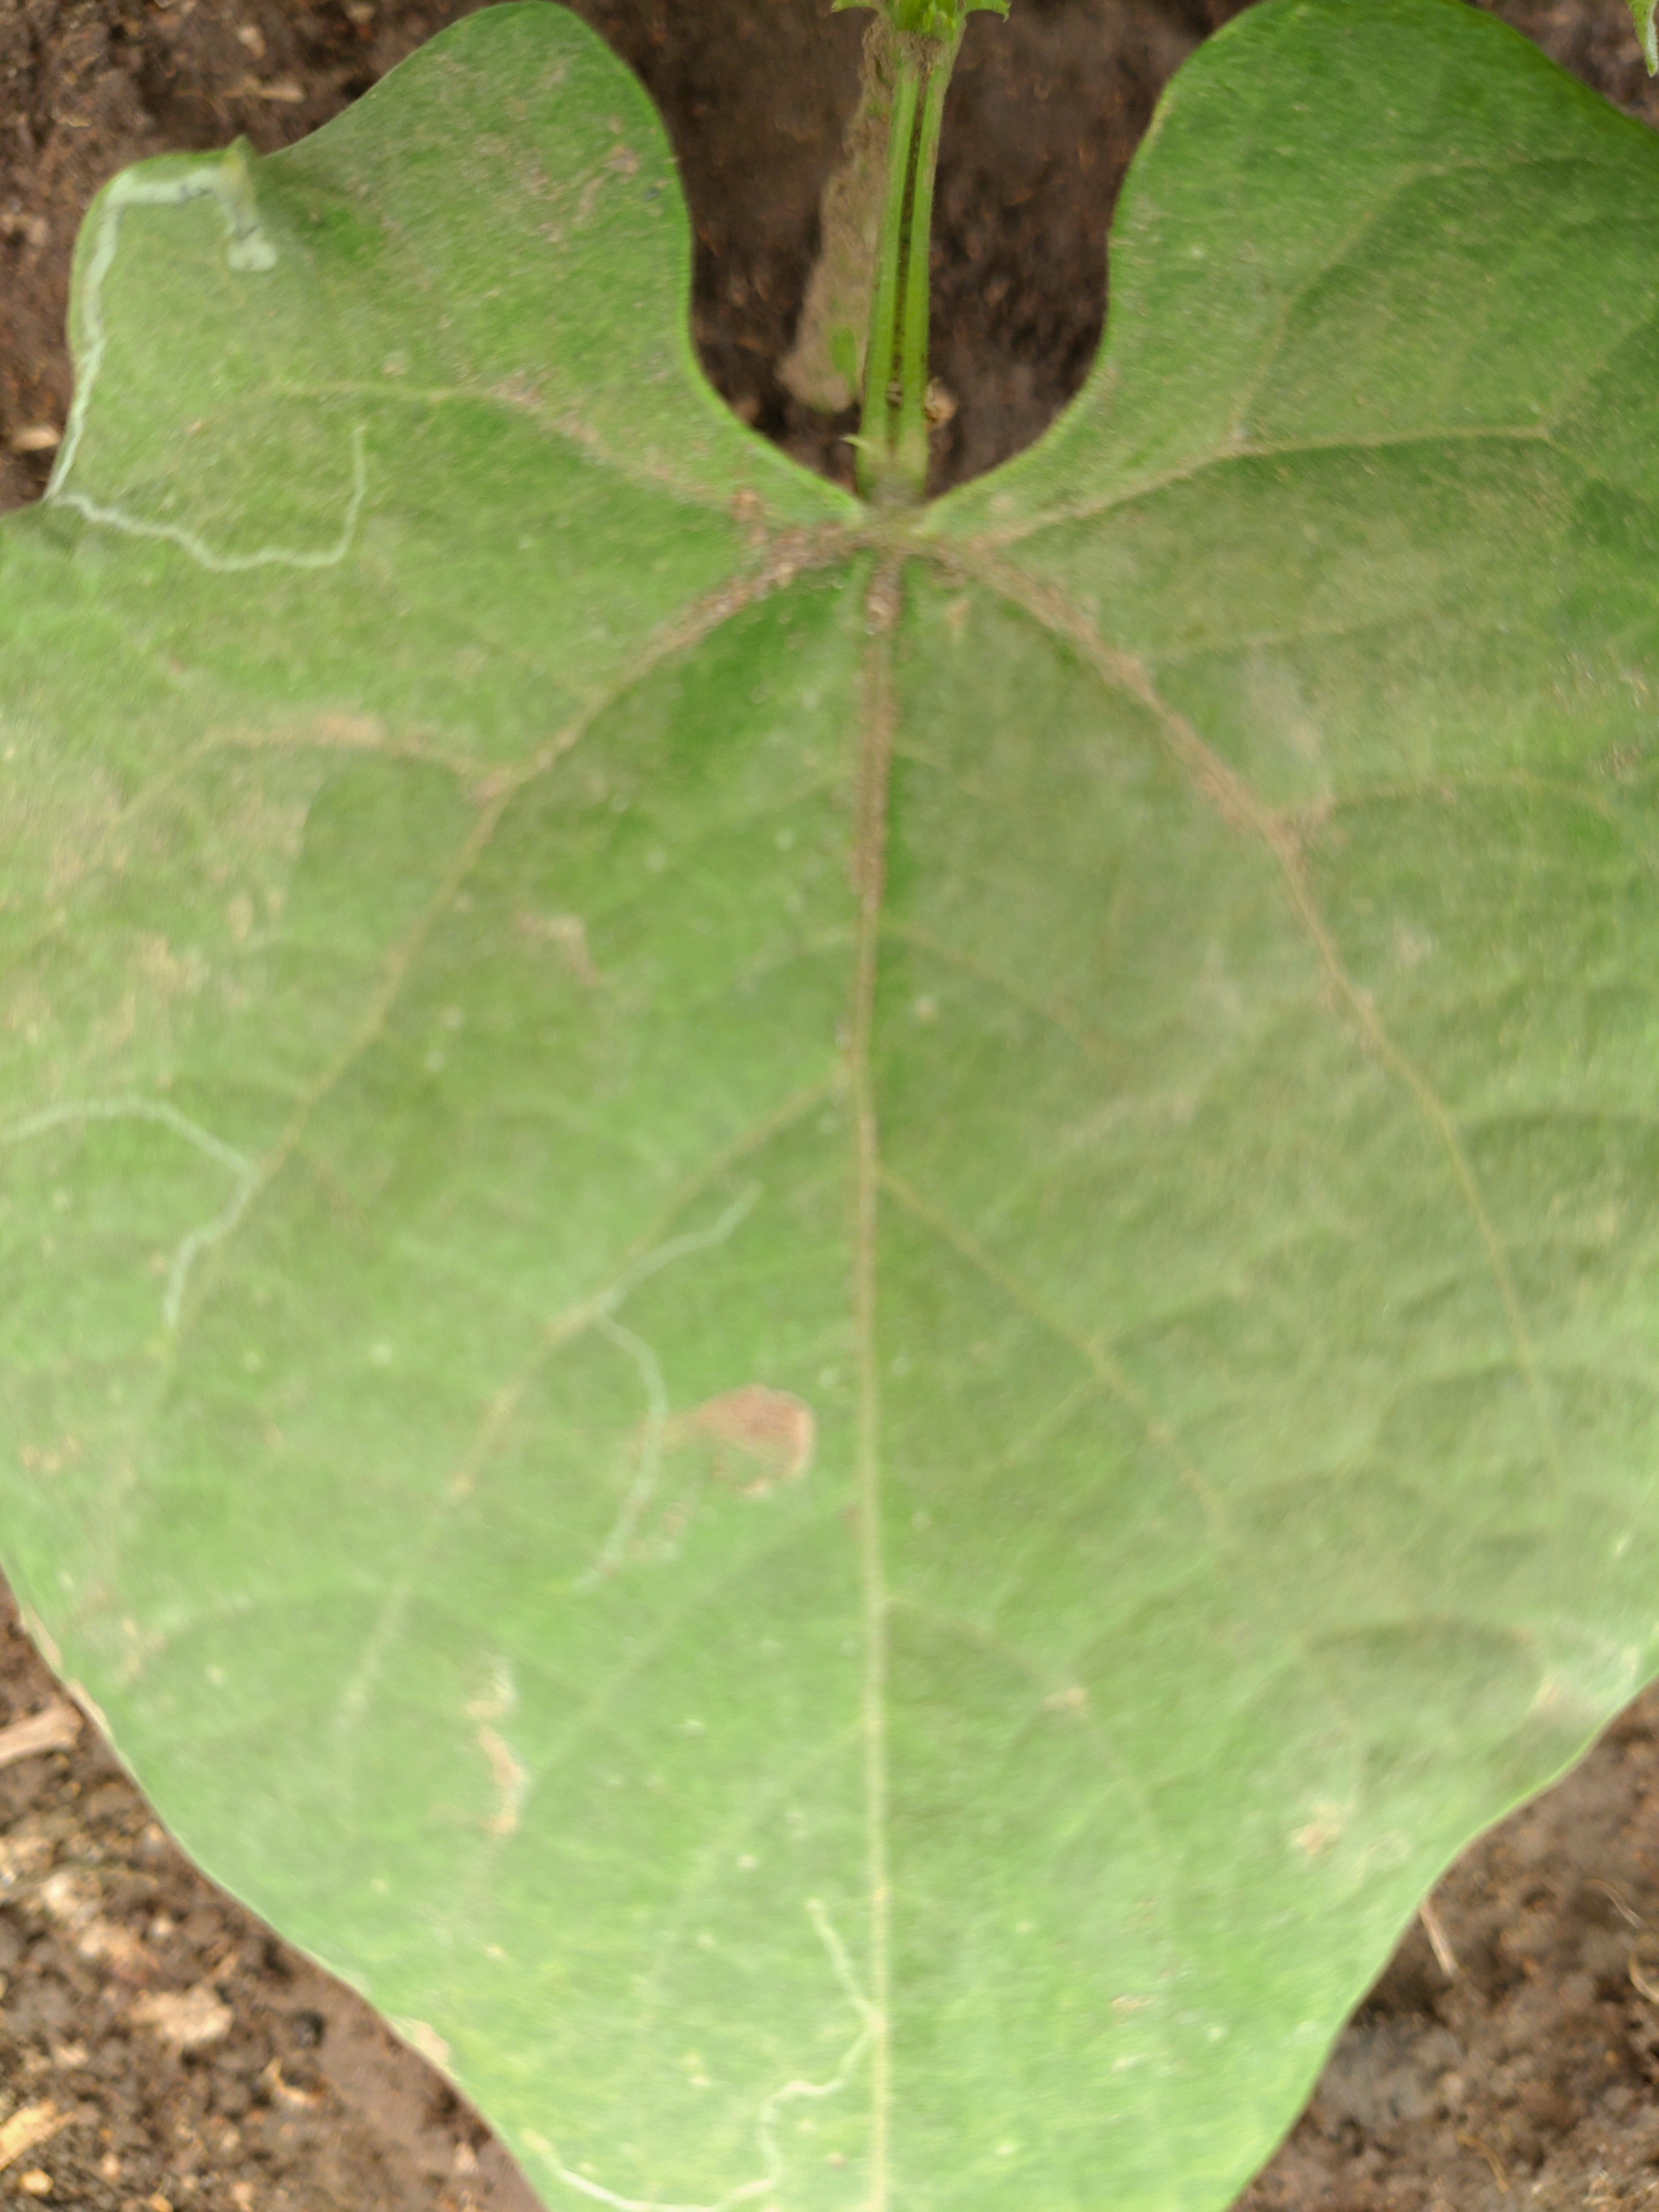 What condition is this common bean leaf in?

healthy
